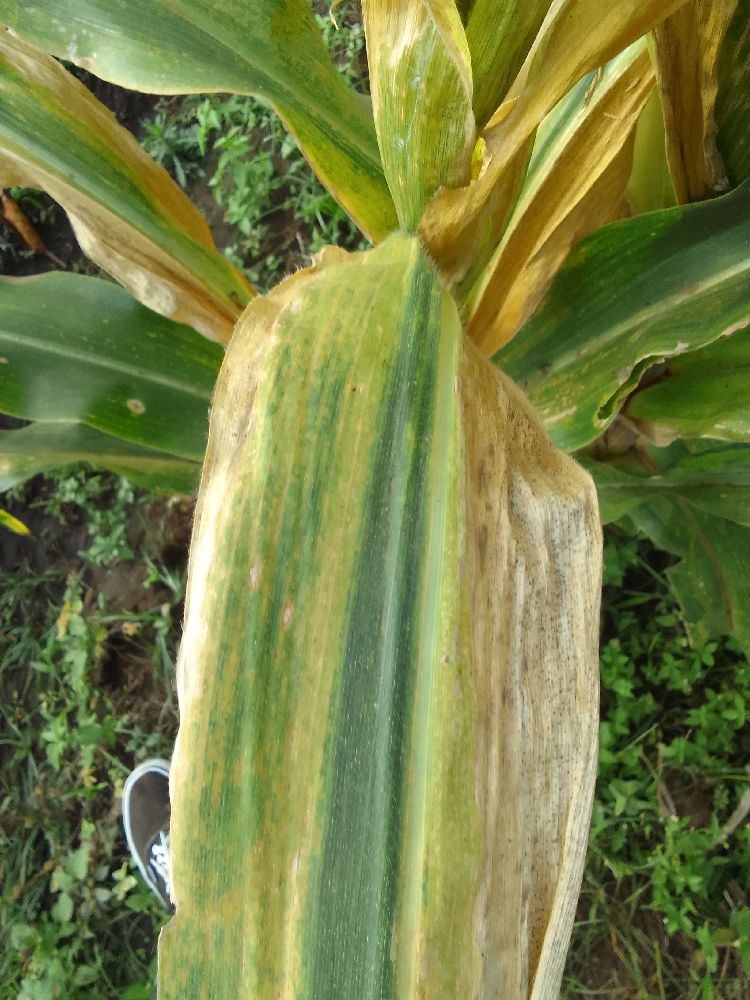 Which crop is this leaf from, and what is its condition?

maize, maize lethal necrosis
